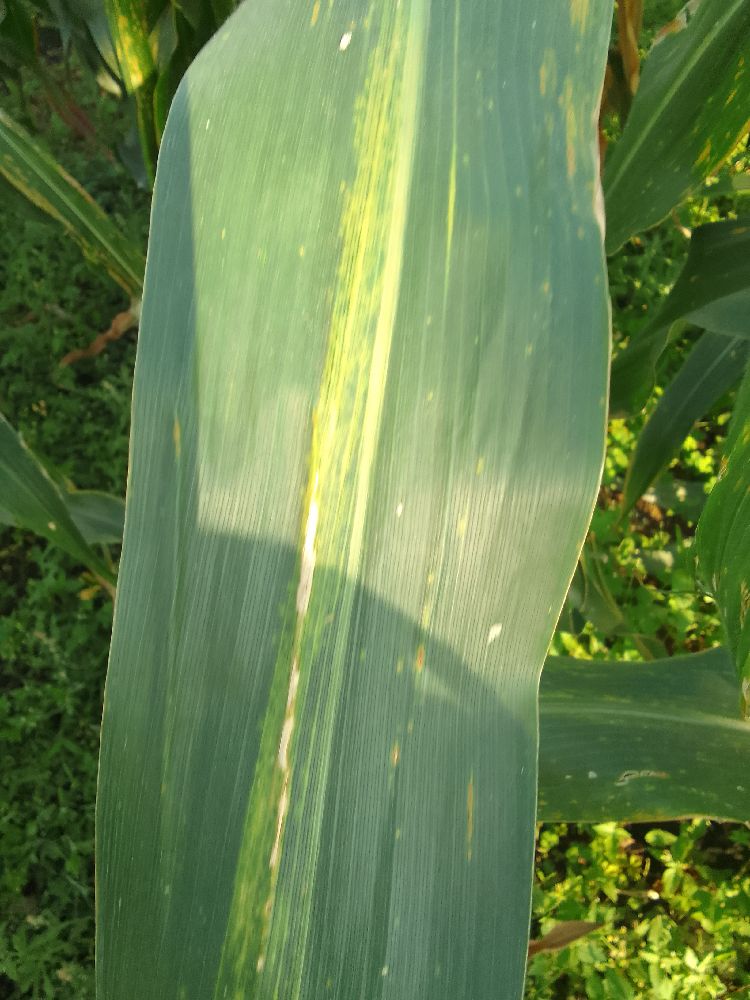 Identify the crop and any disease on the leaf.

maize, maize lethal necrosis
